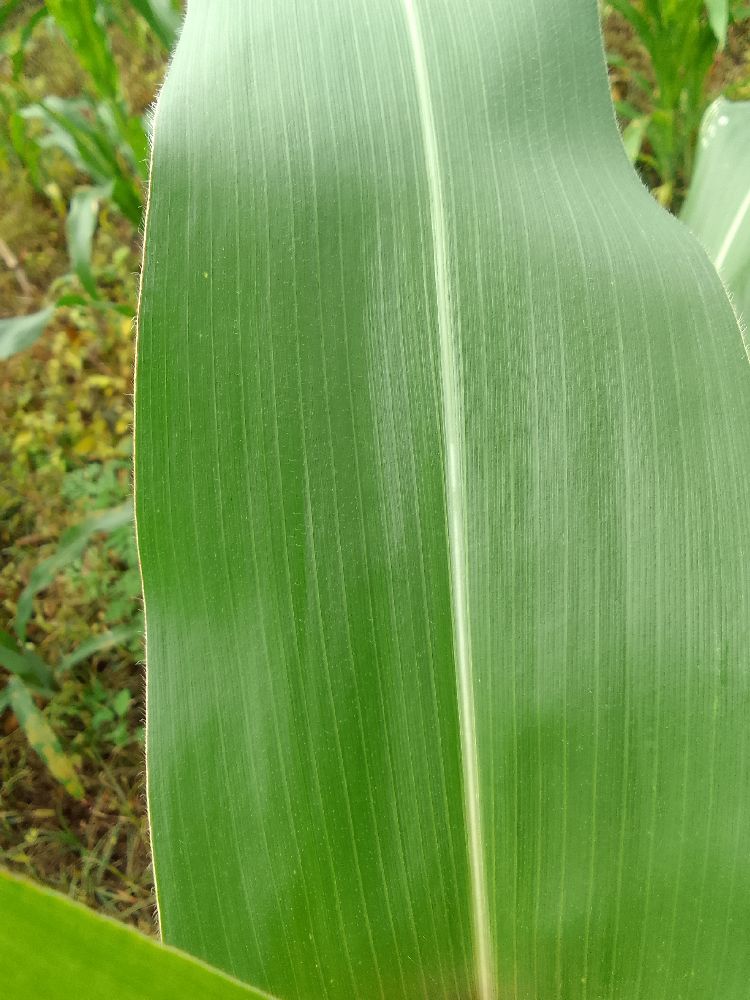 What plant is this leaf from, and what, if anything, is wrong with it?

maize, healthy
